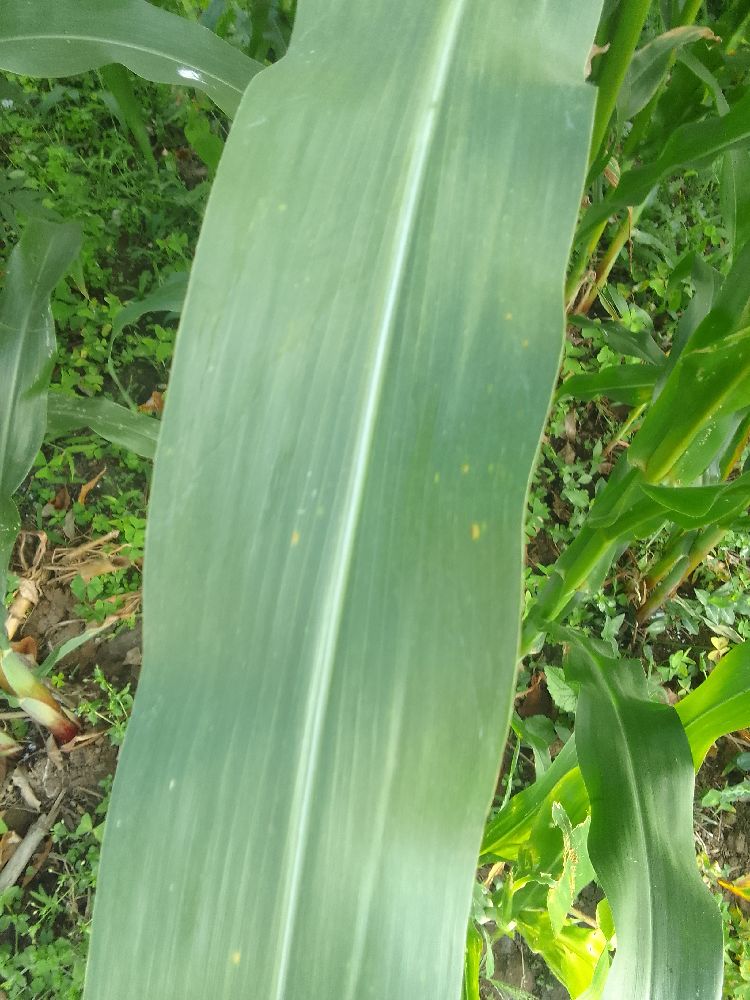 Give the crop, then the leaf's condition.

maize, healthy
